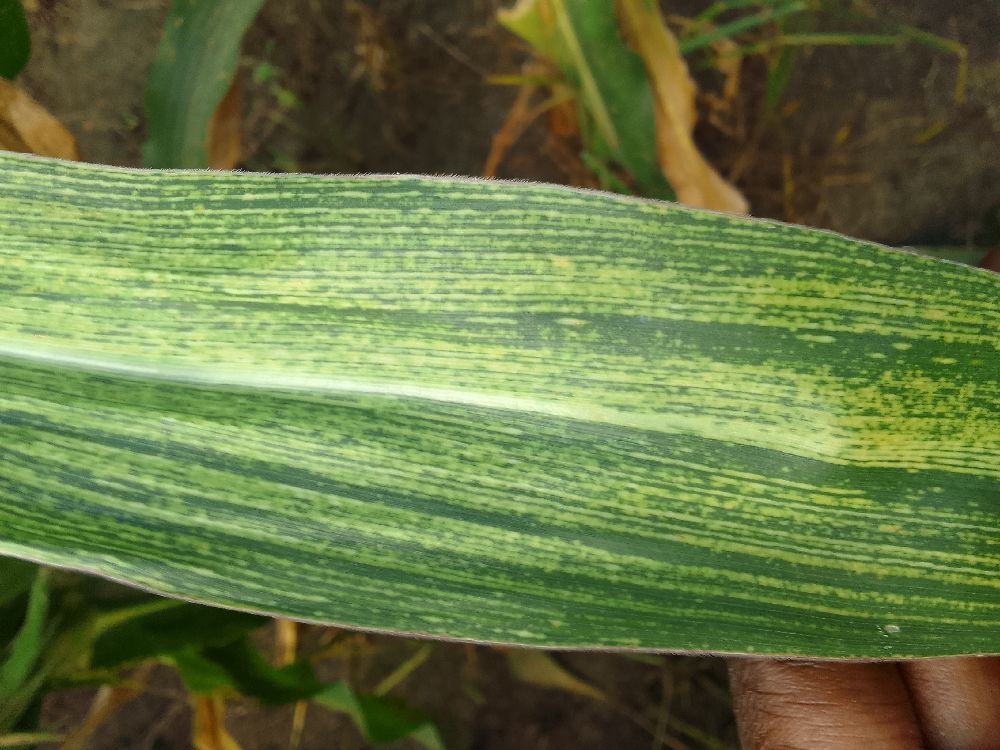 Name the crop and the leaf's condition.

maize, maize streak virus
